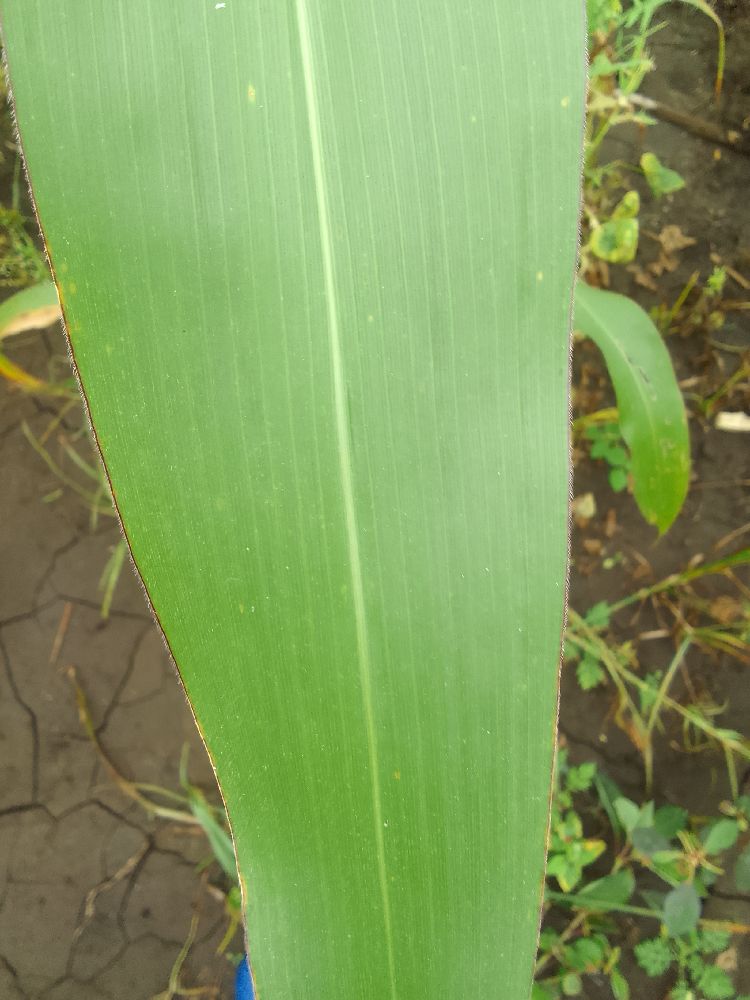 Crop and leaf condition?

maize, healthy
